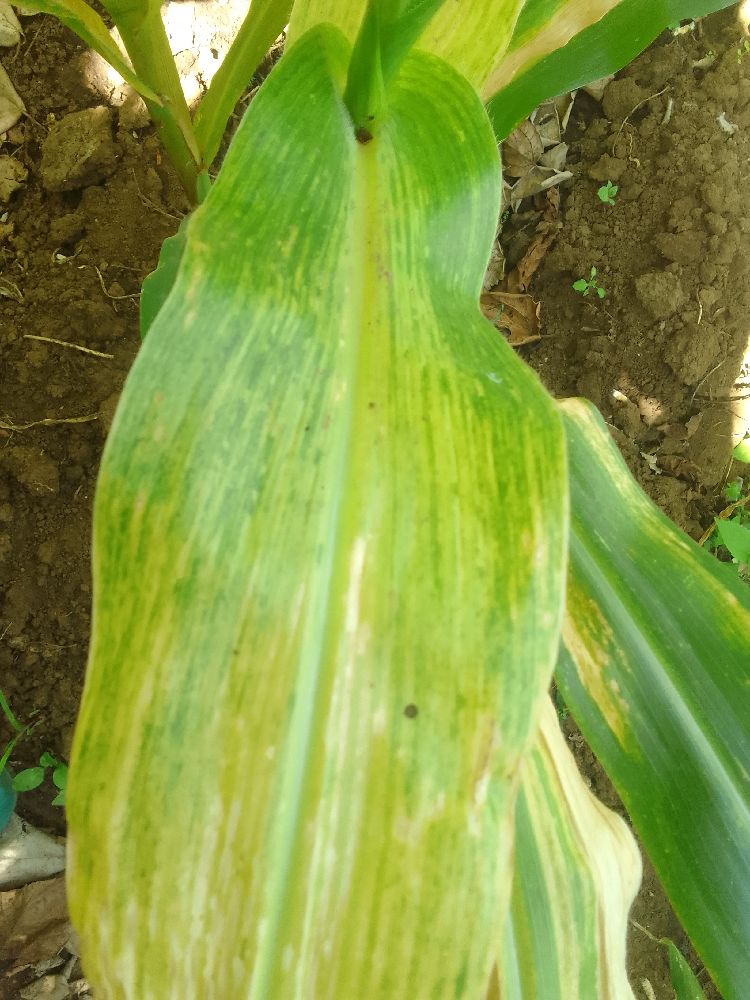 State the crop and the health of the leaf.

maize, maize lethal necrosis
